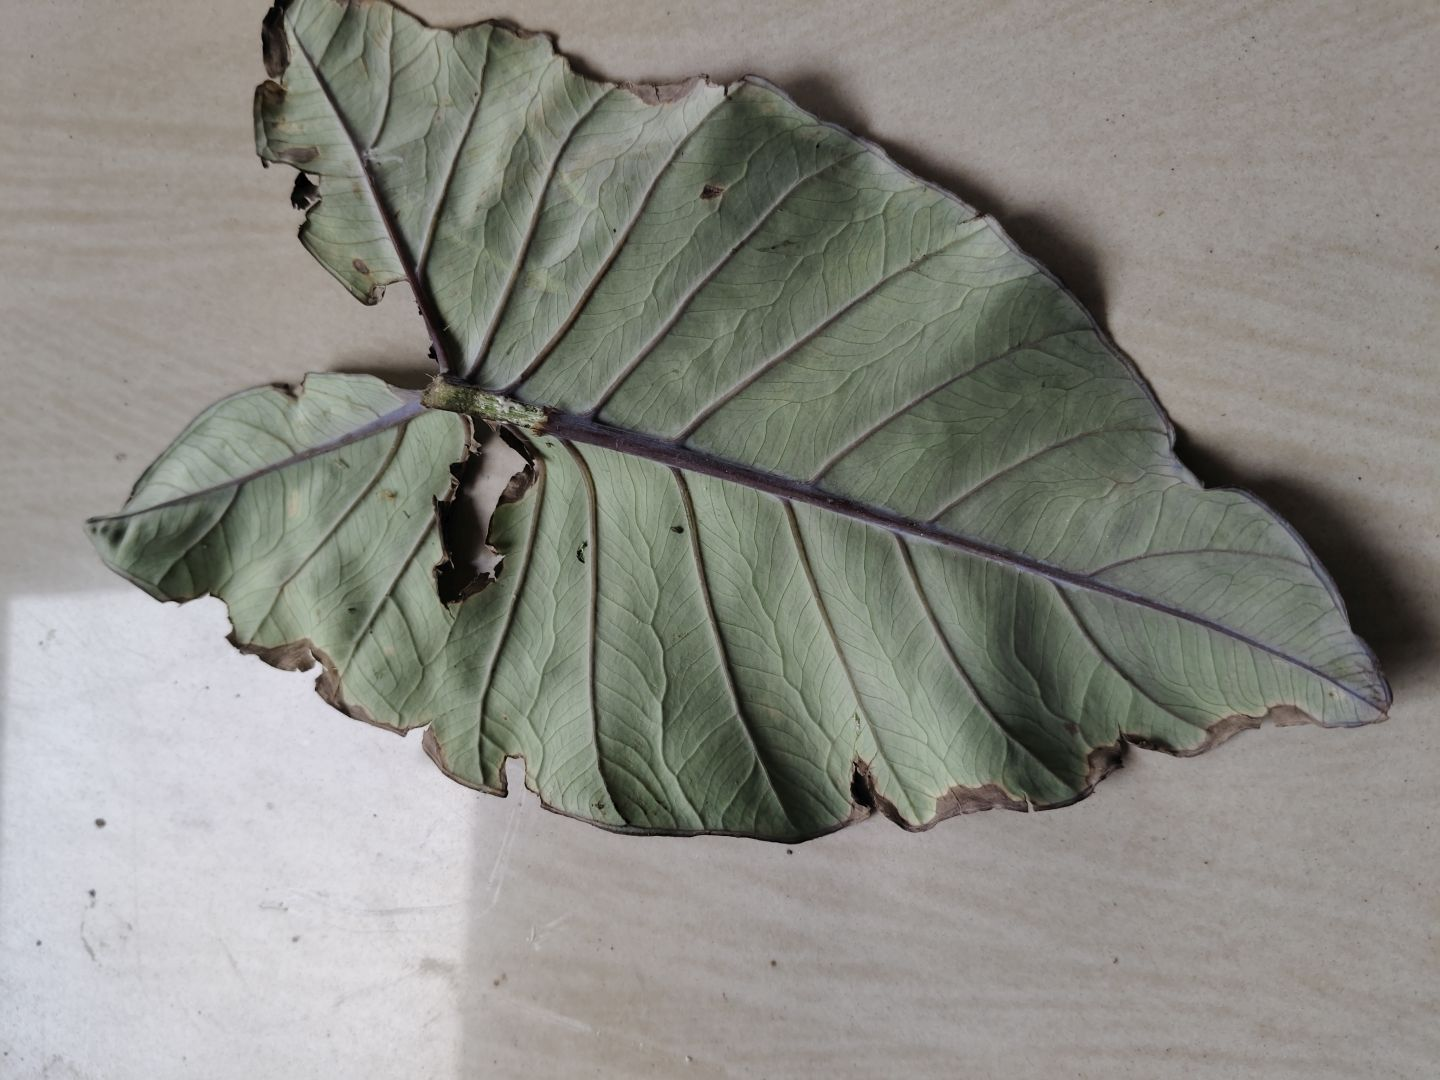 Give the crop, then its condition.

taro, leaf blight
